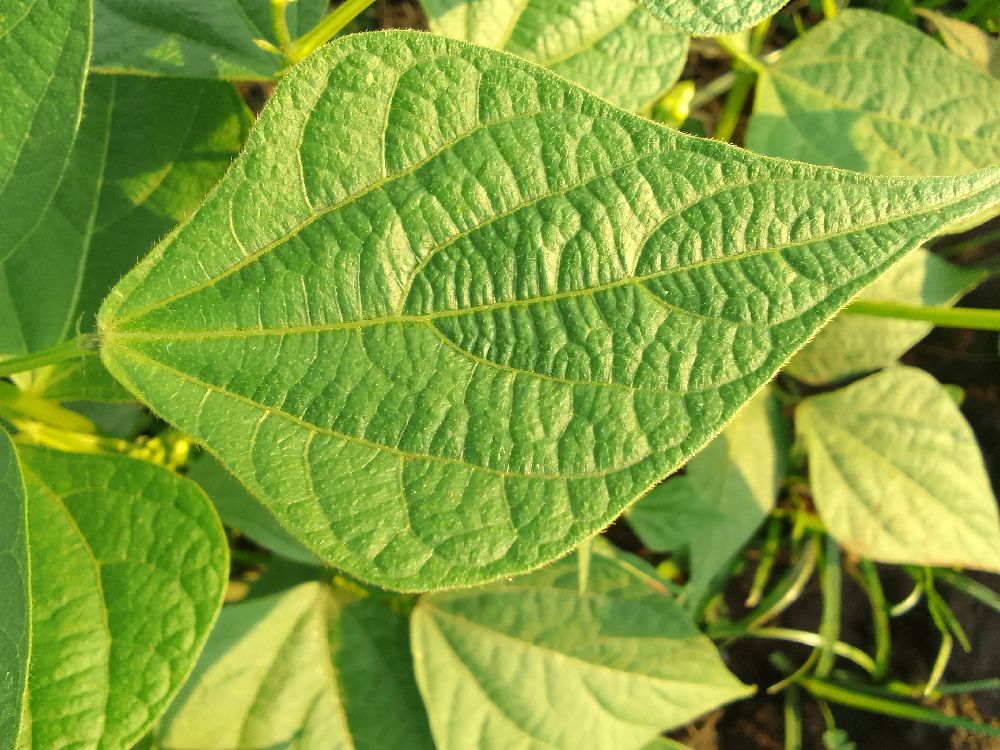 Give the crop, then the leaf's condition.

common bean, healthy
